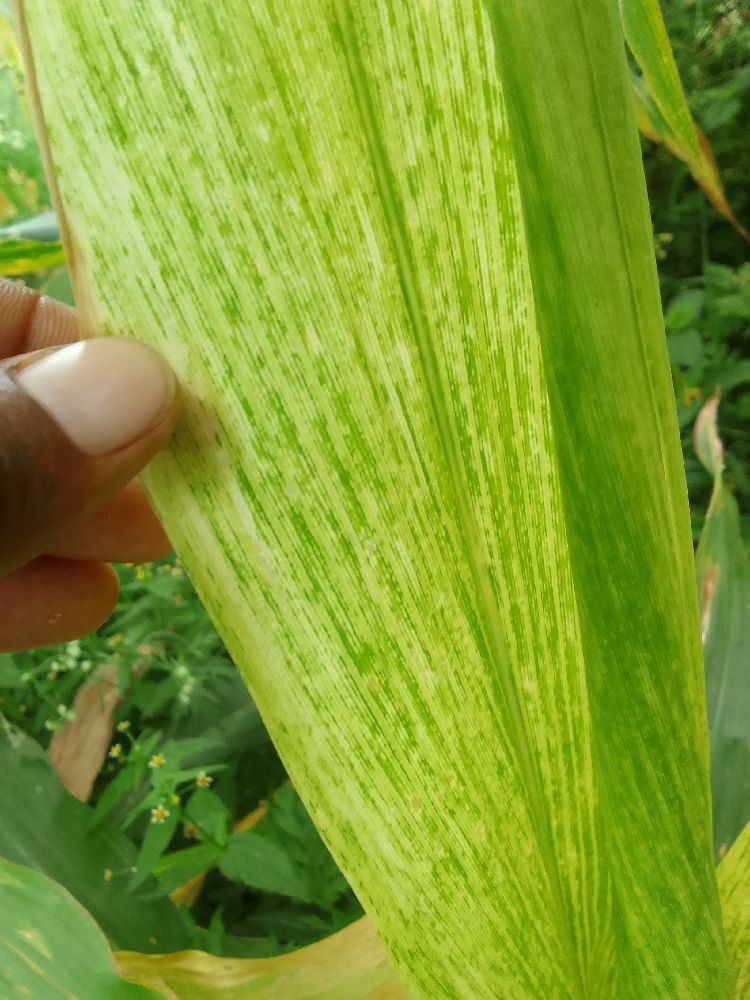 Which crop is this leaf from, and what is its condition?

maize, maize lethal necrosis
